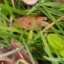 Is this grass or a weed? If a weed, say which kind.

grass
